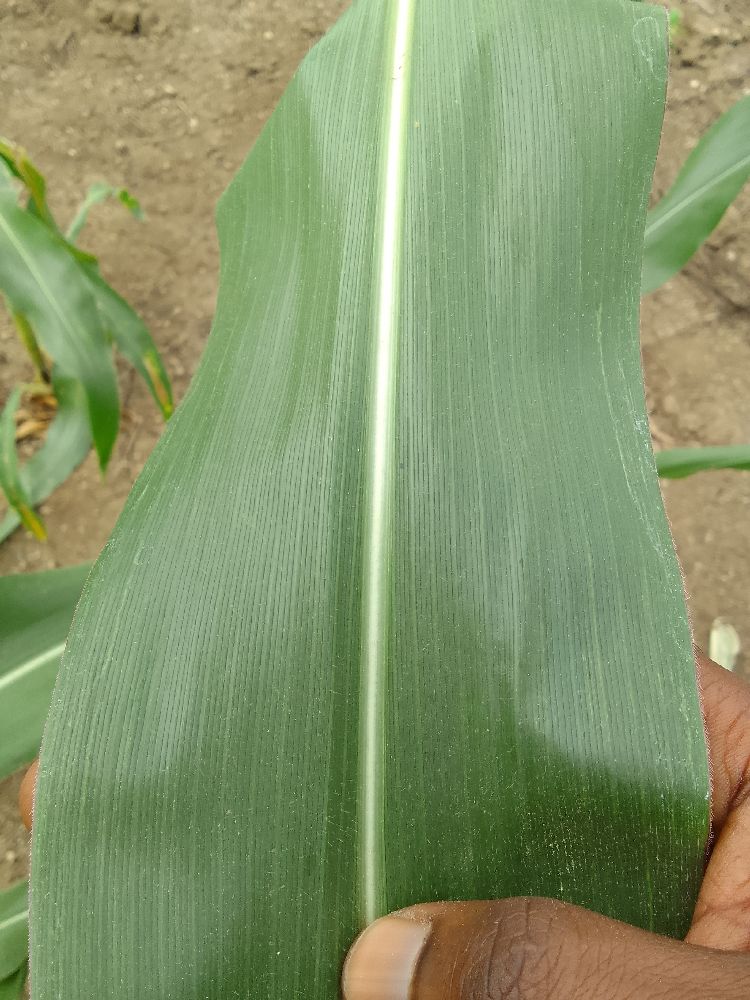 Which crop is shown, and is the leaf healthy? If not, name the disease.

maize, healthy
